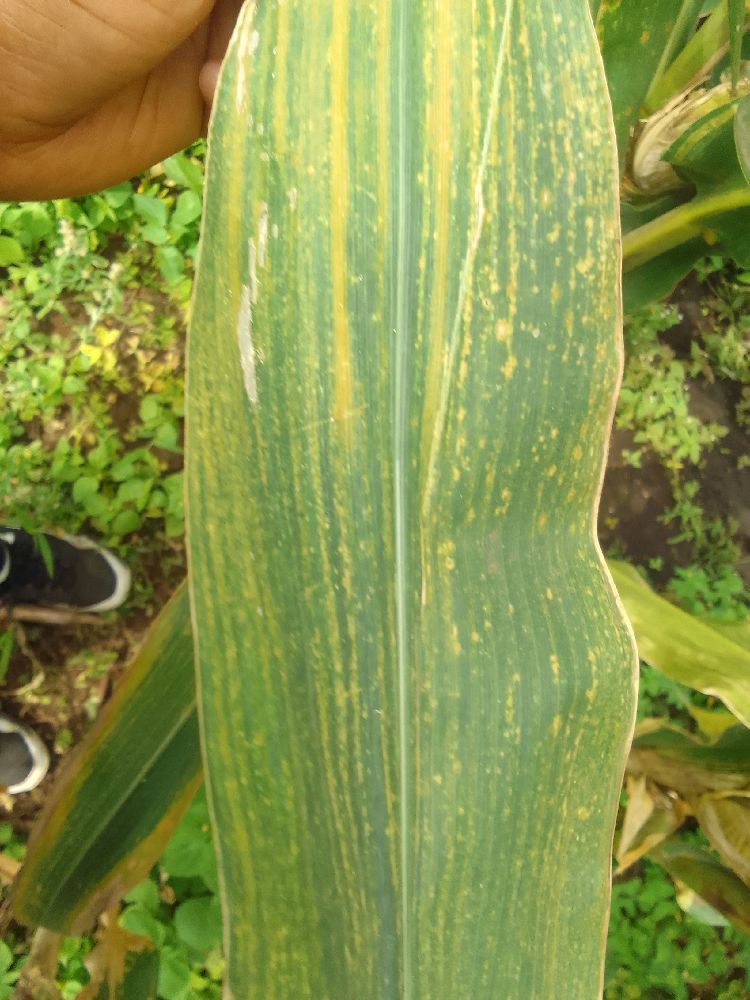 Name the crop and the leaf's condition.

maize, maize lethal necrosis
